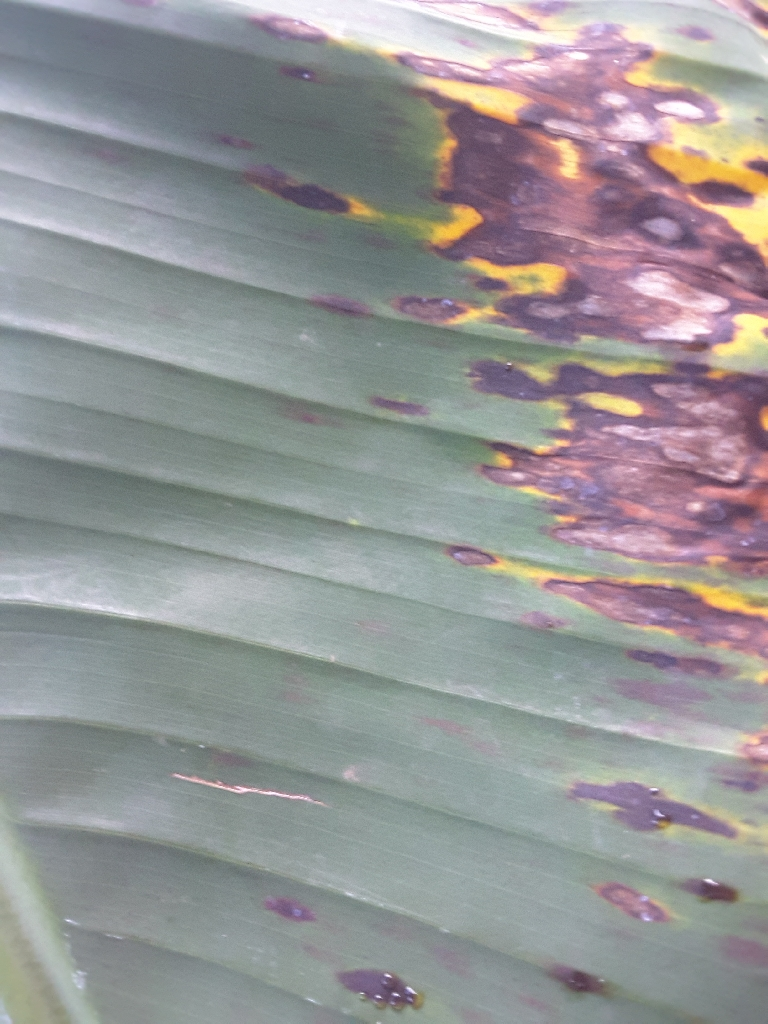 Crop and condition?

banana, black sigatoka
